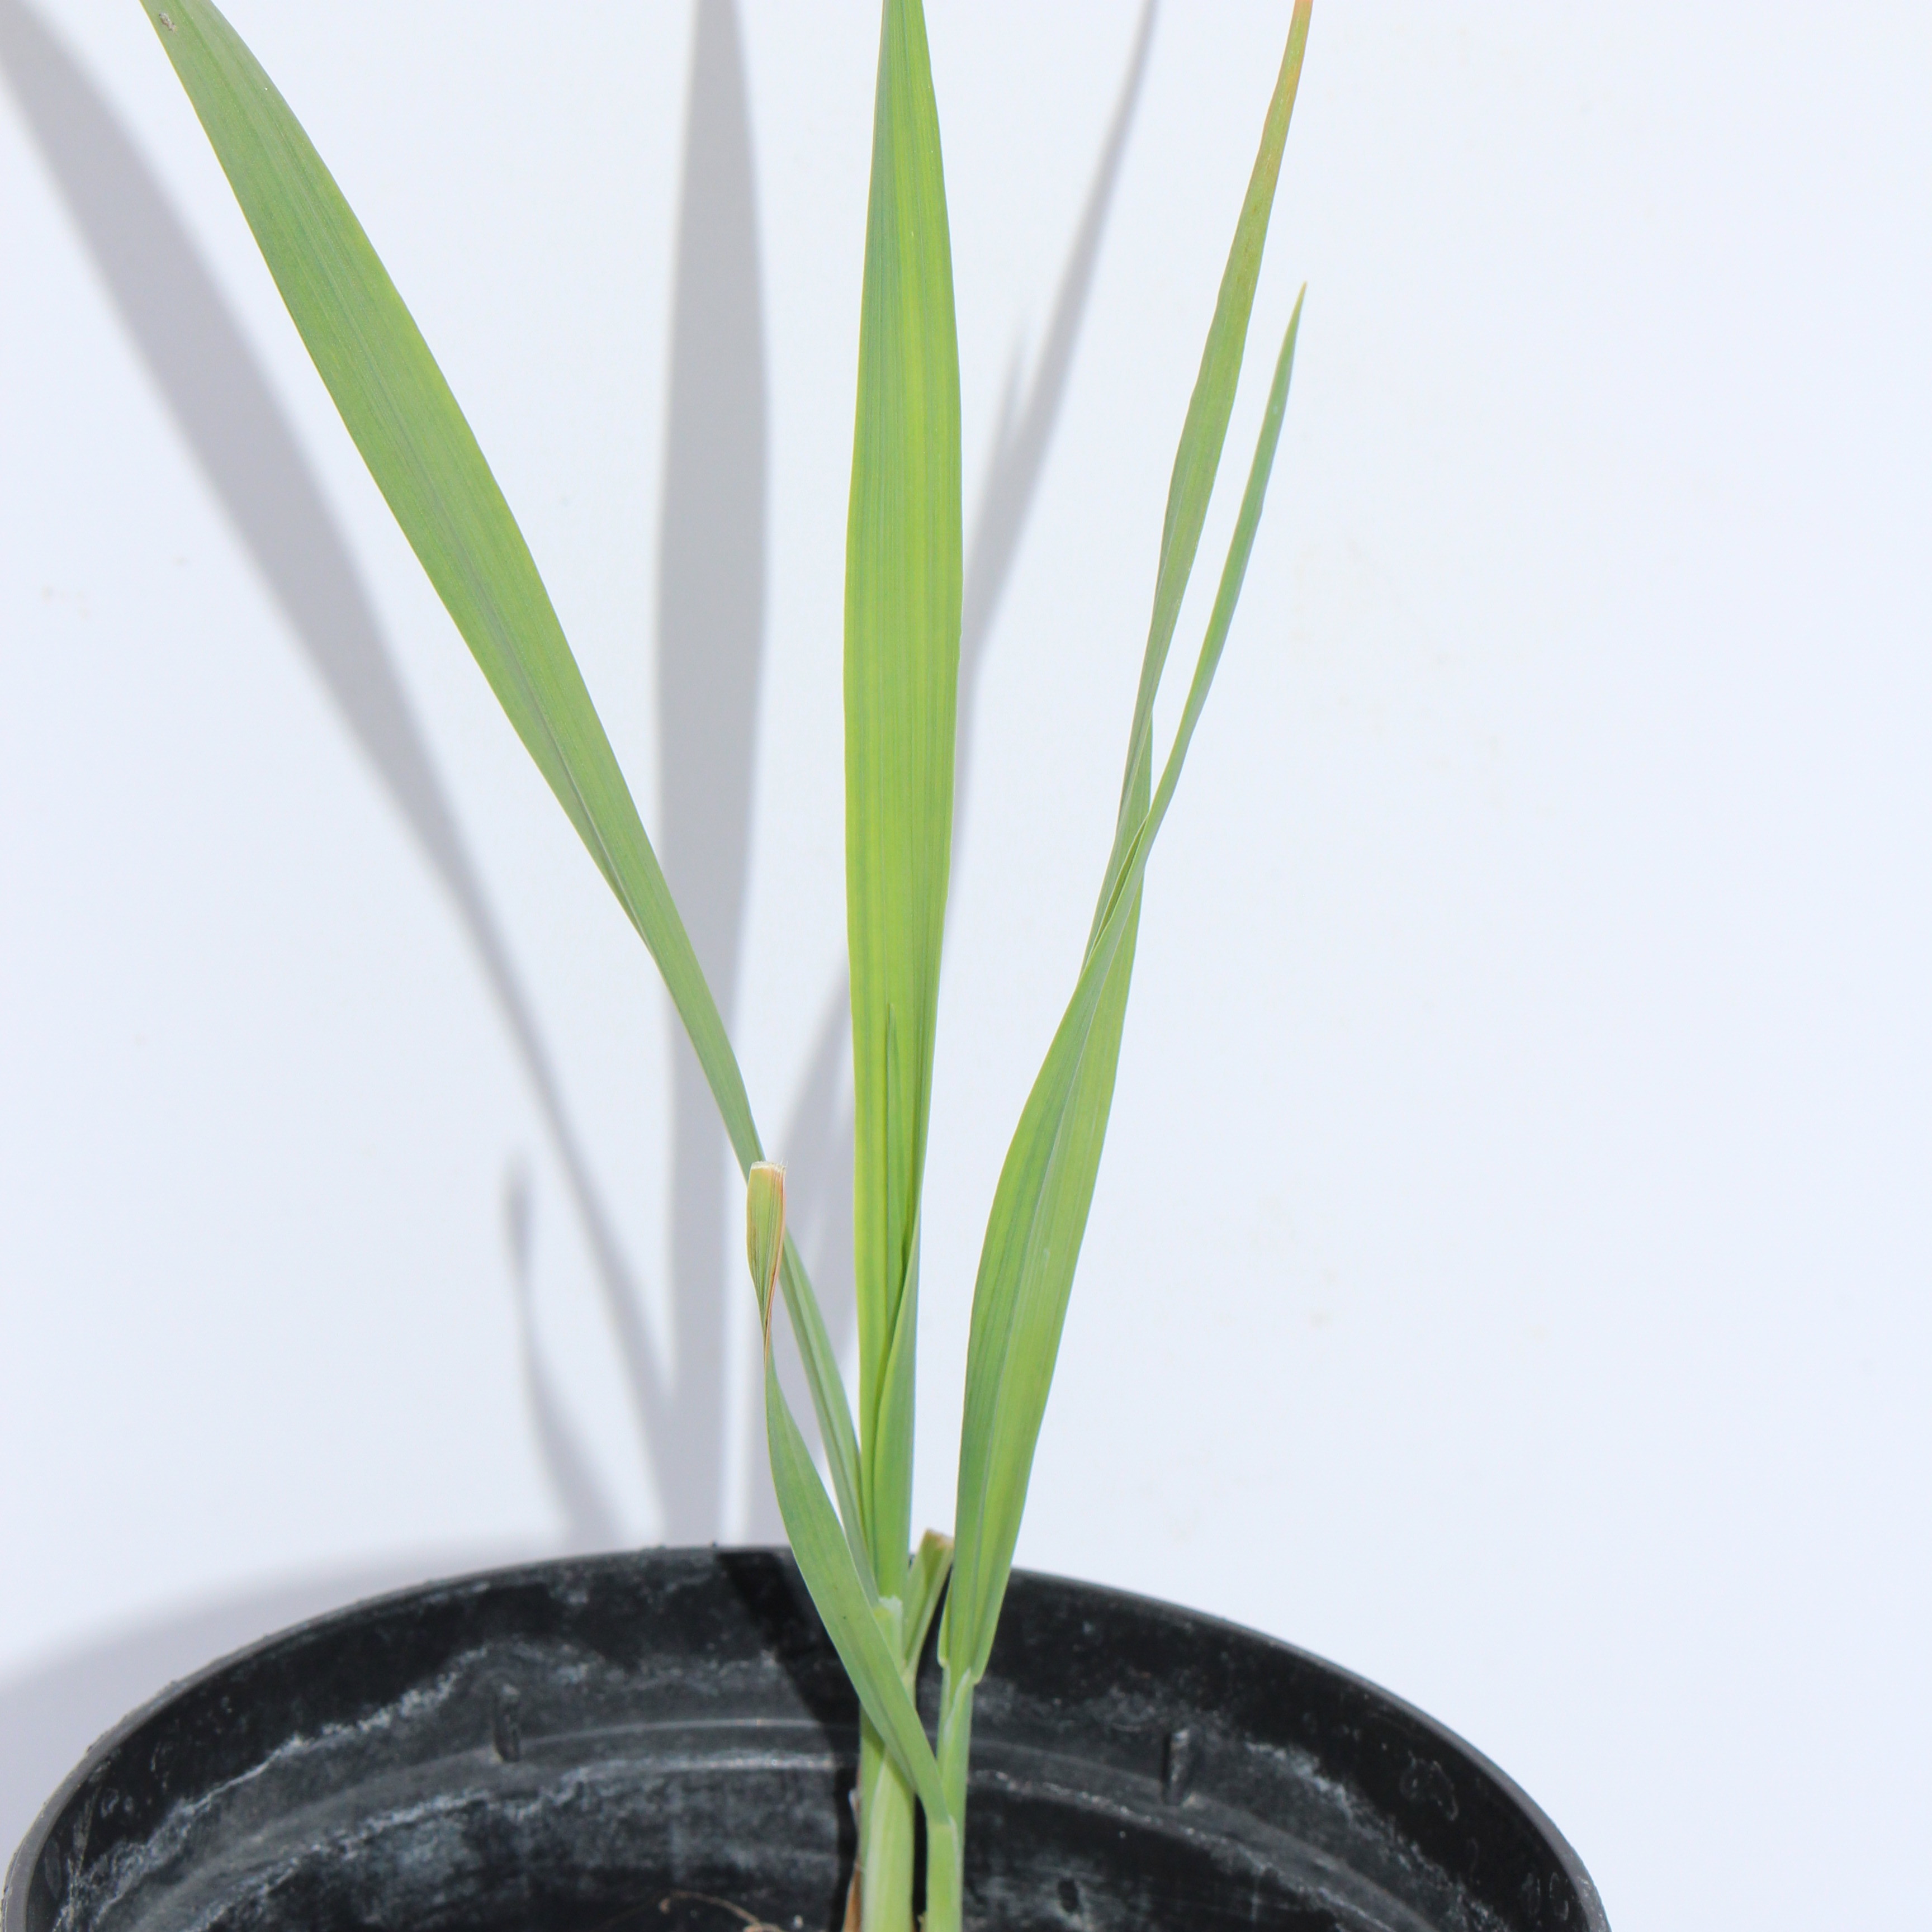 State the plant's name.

Avena sterilis
